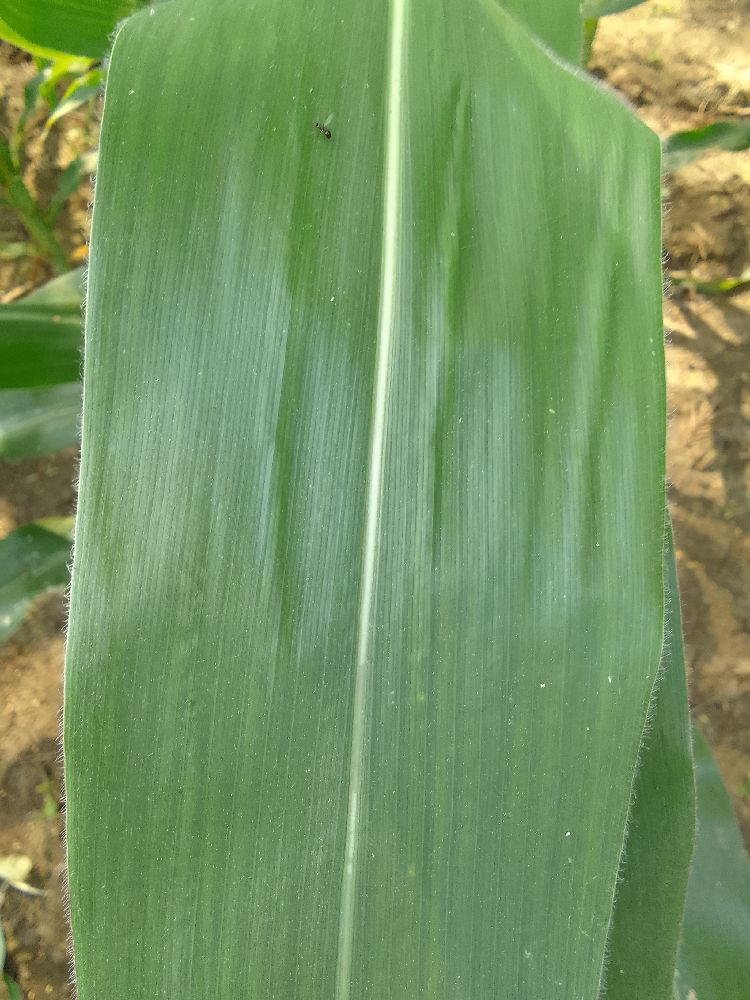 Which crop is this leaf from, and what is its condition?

maize, healthy
